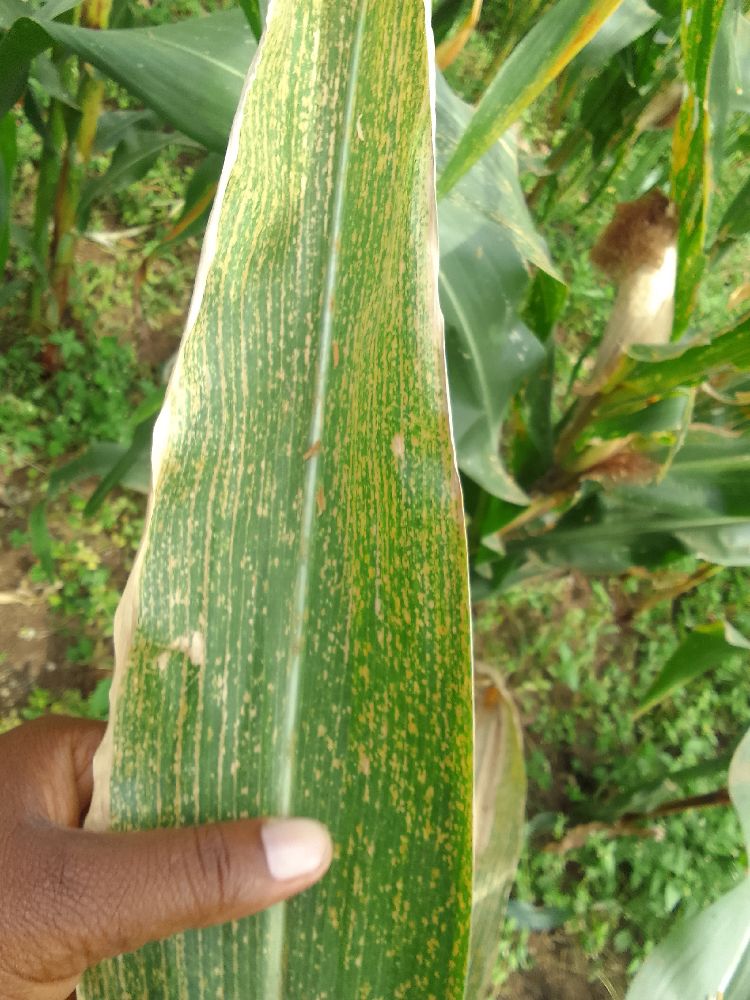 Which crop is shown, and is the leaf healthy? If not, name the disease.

maize, maize lethal necrosis
